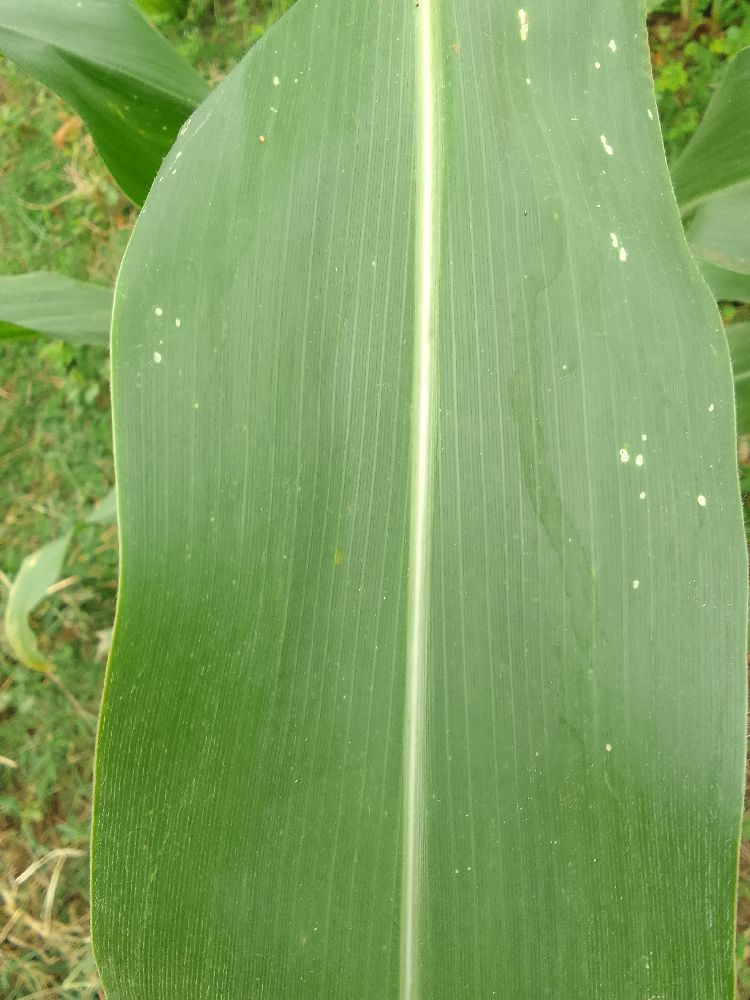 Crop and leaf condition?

maize, healthy
